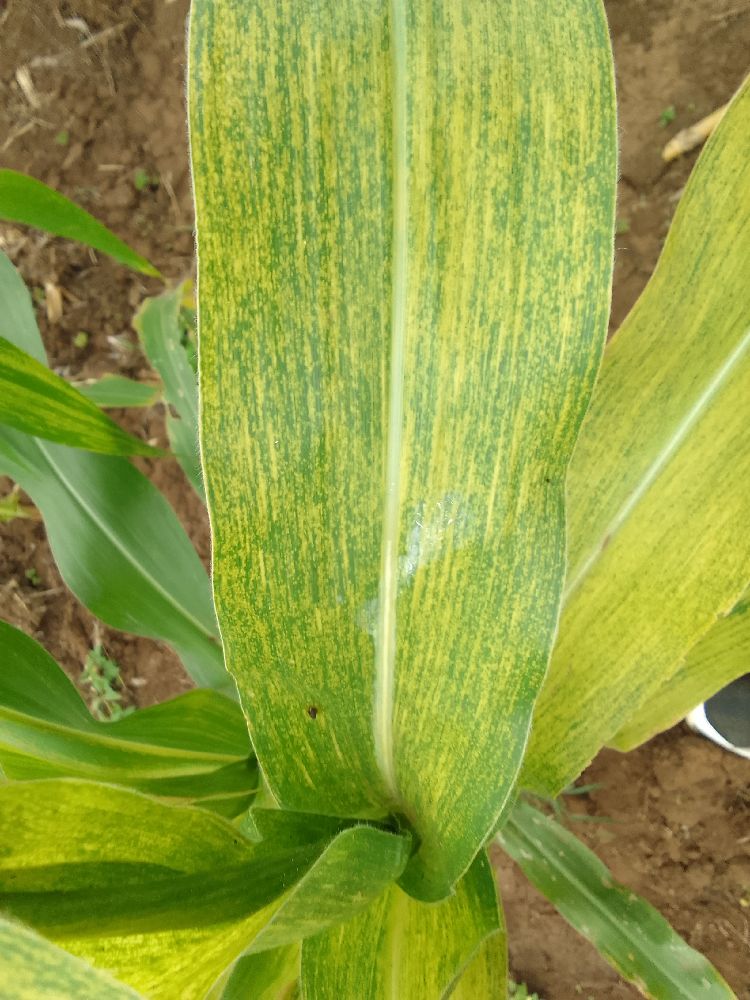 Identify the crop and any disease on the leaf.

maize, maize lethal necrosis
